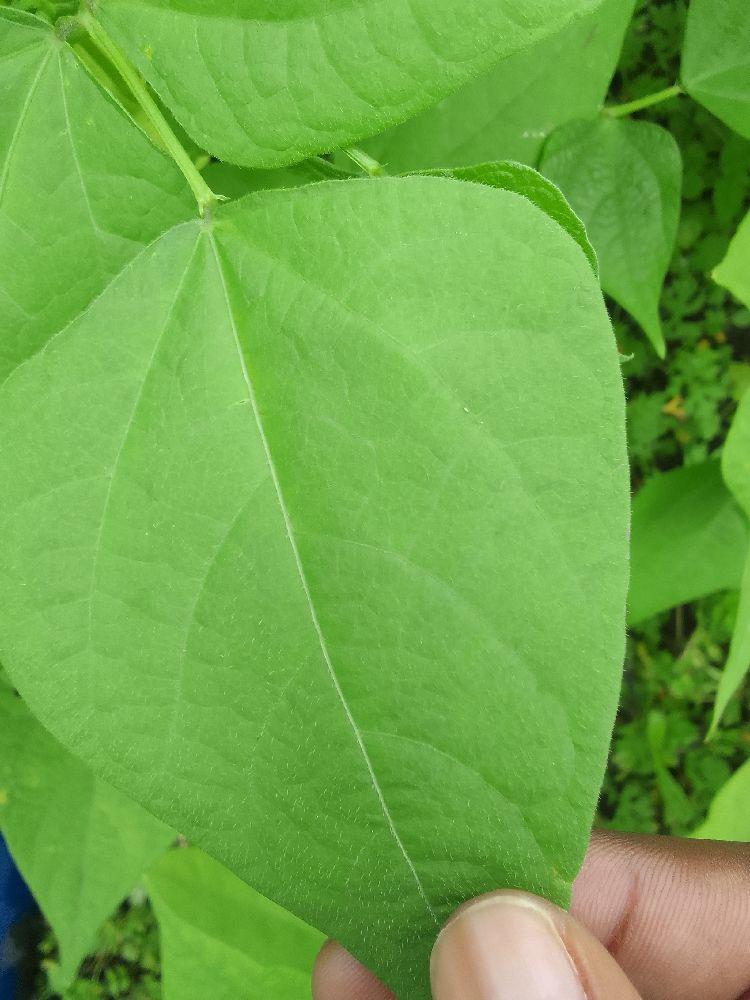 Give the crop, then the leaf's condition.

common bean, healthy
